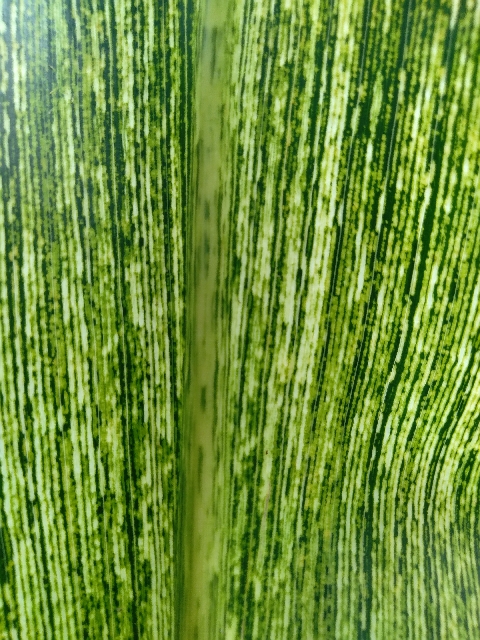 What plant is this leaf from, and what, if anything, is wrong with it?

maize, maize streak virus
